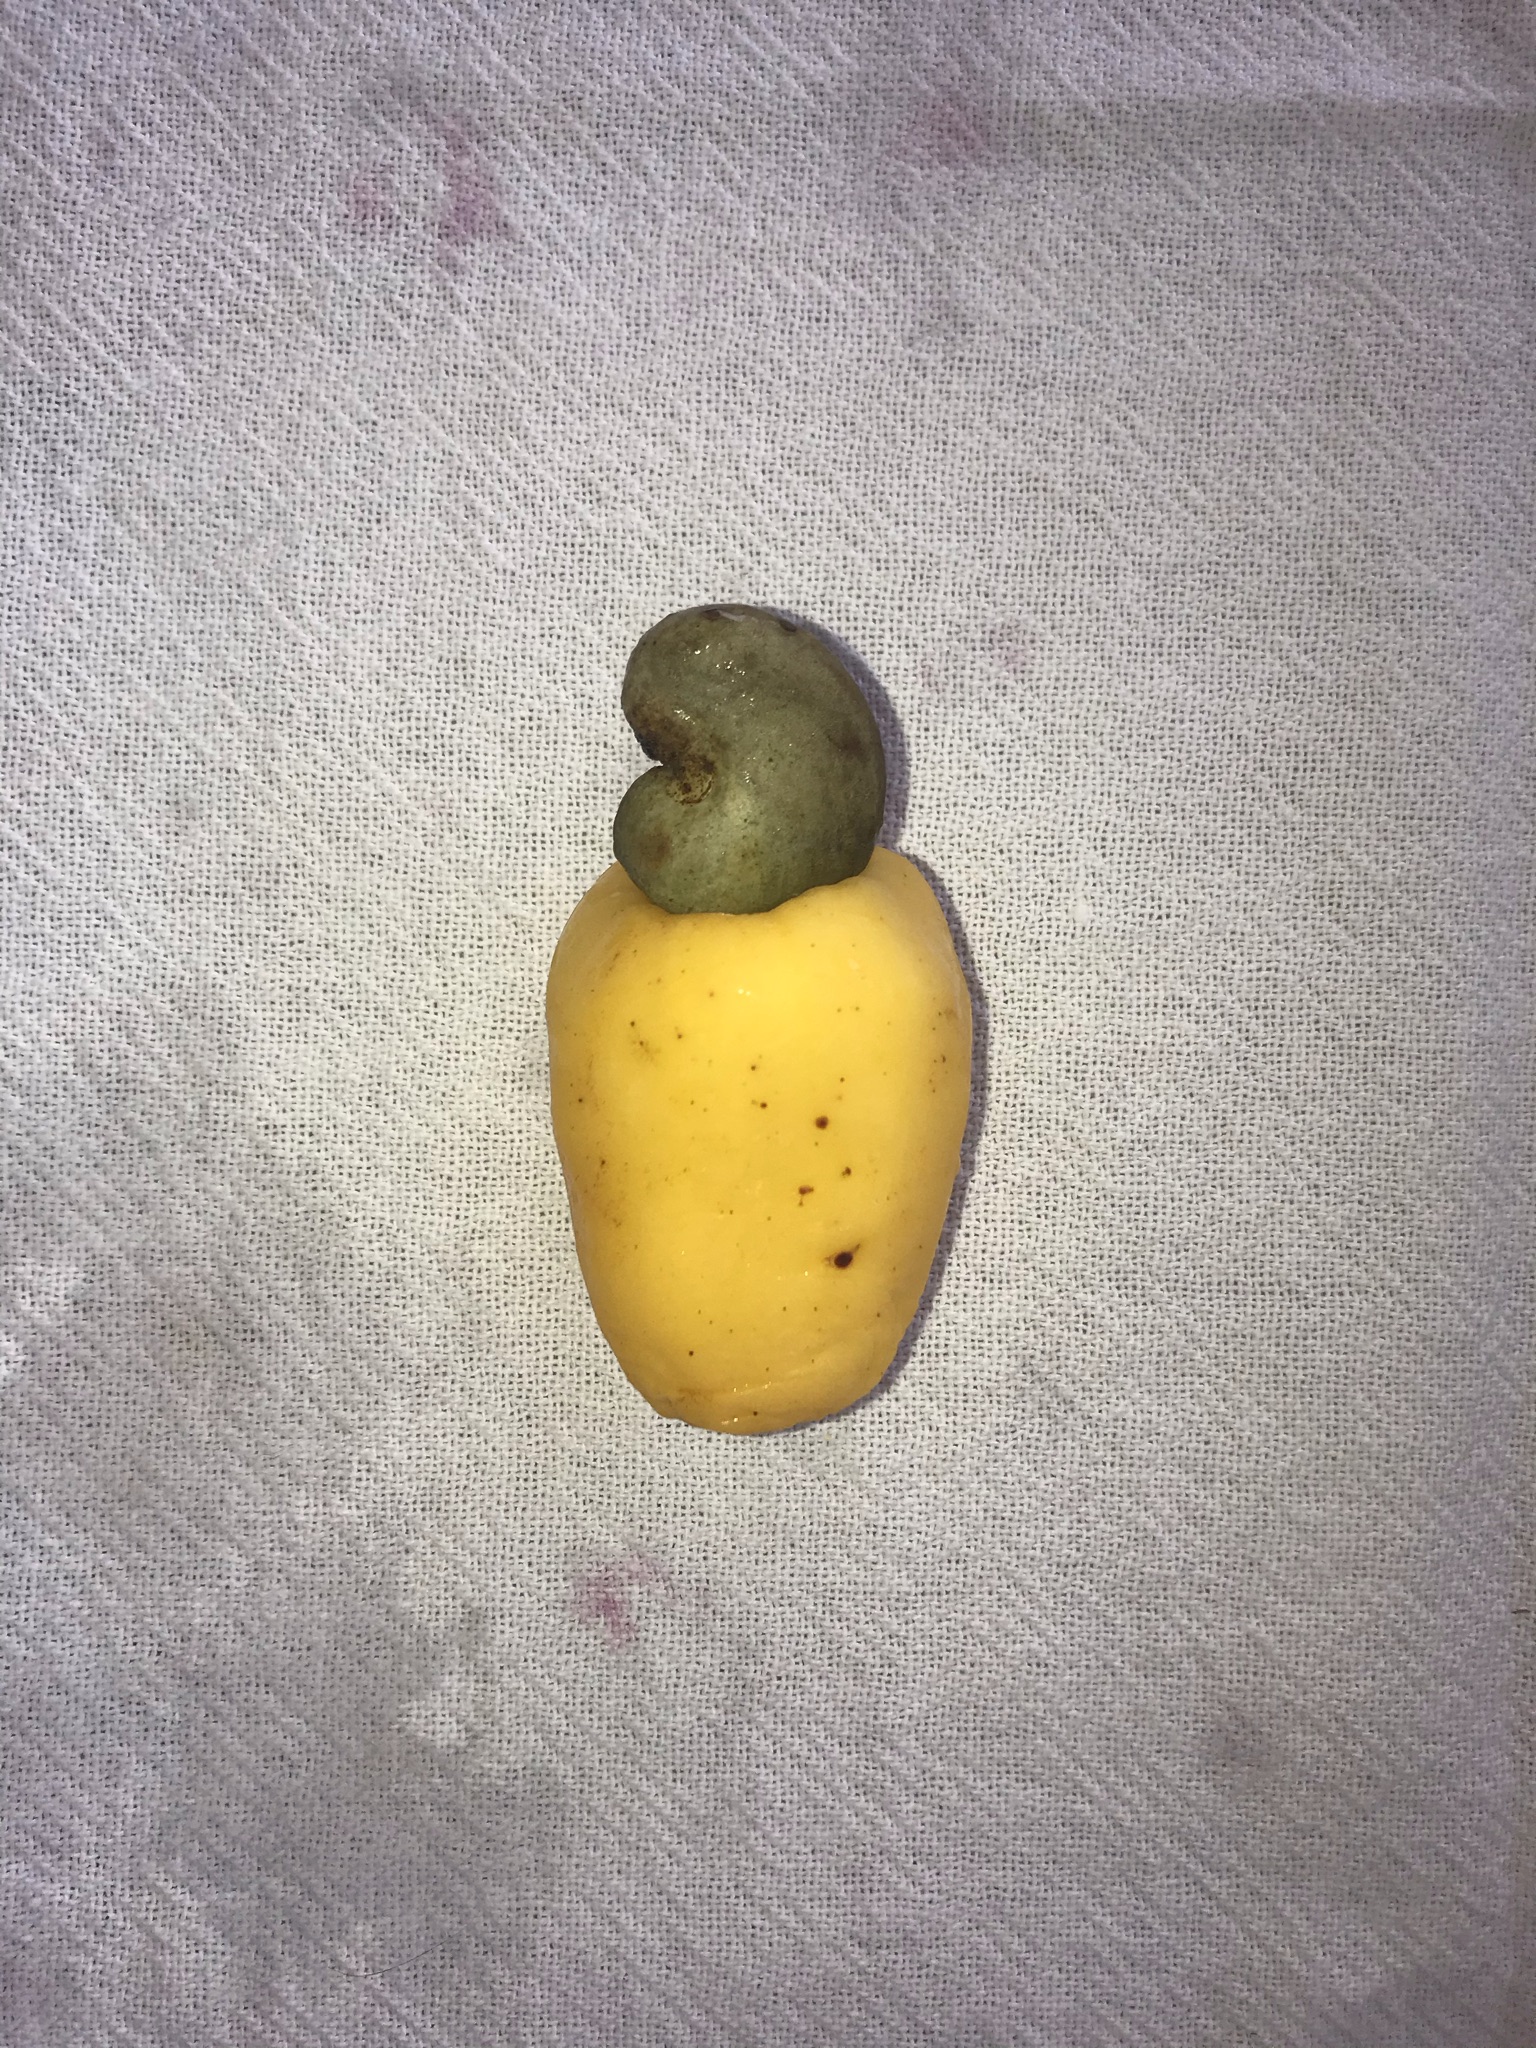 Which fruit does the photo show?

caju amarelo
